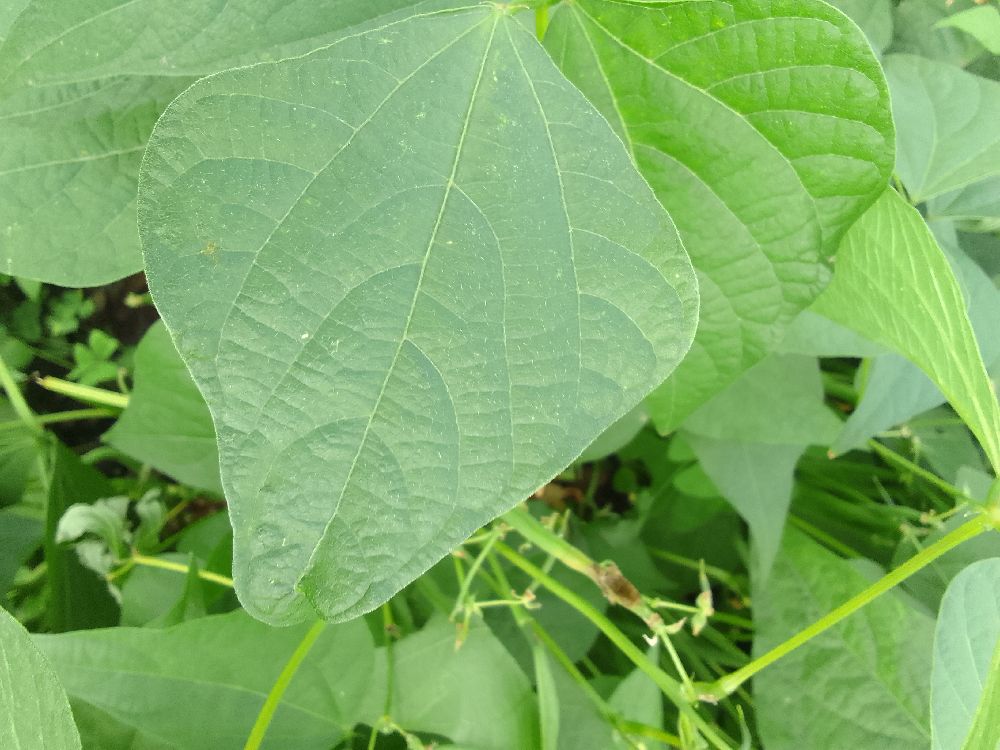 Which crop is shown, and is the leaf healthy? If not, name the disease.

common bean, healthy
